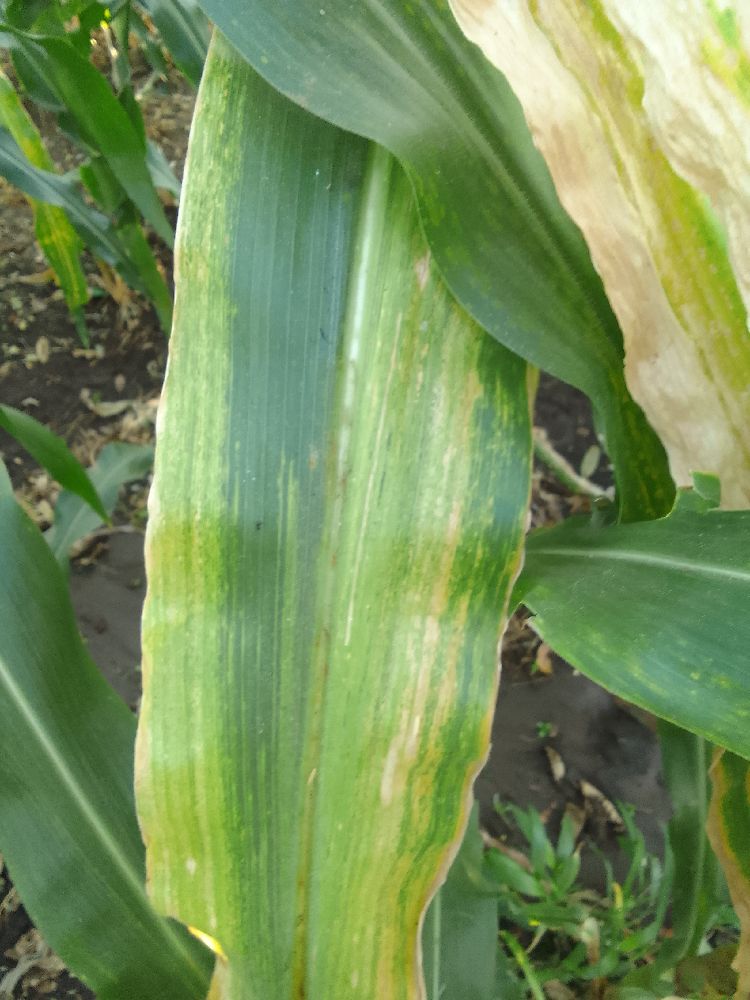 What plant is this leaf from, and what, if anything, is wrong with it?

maize, maize lethal necrosis
